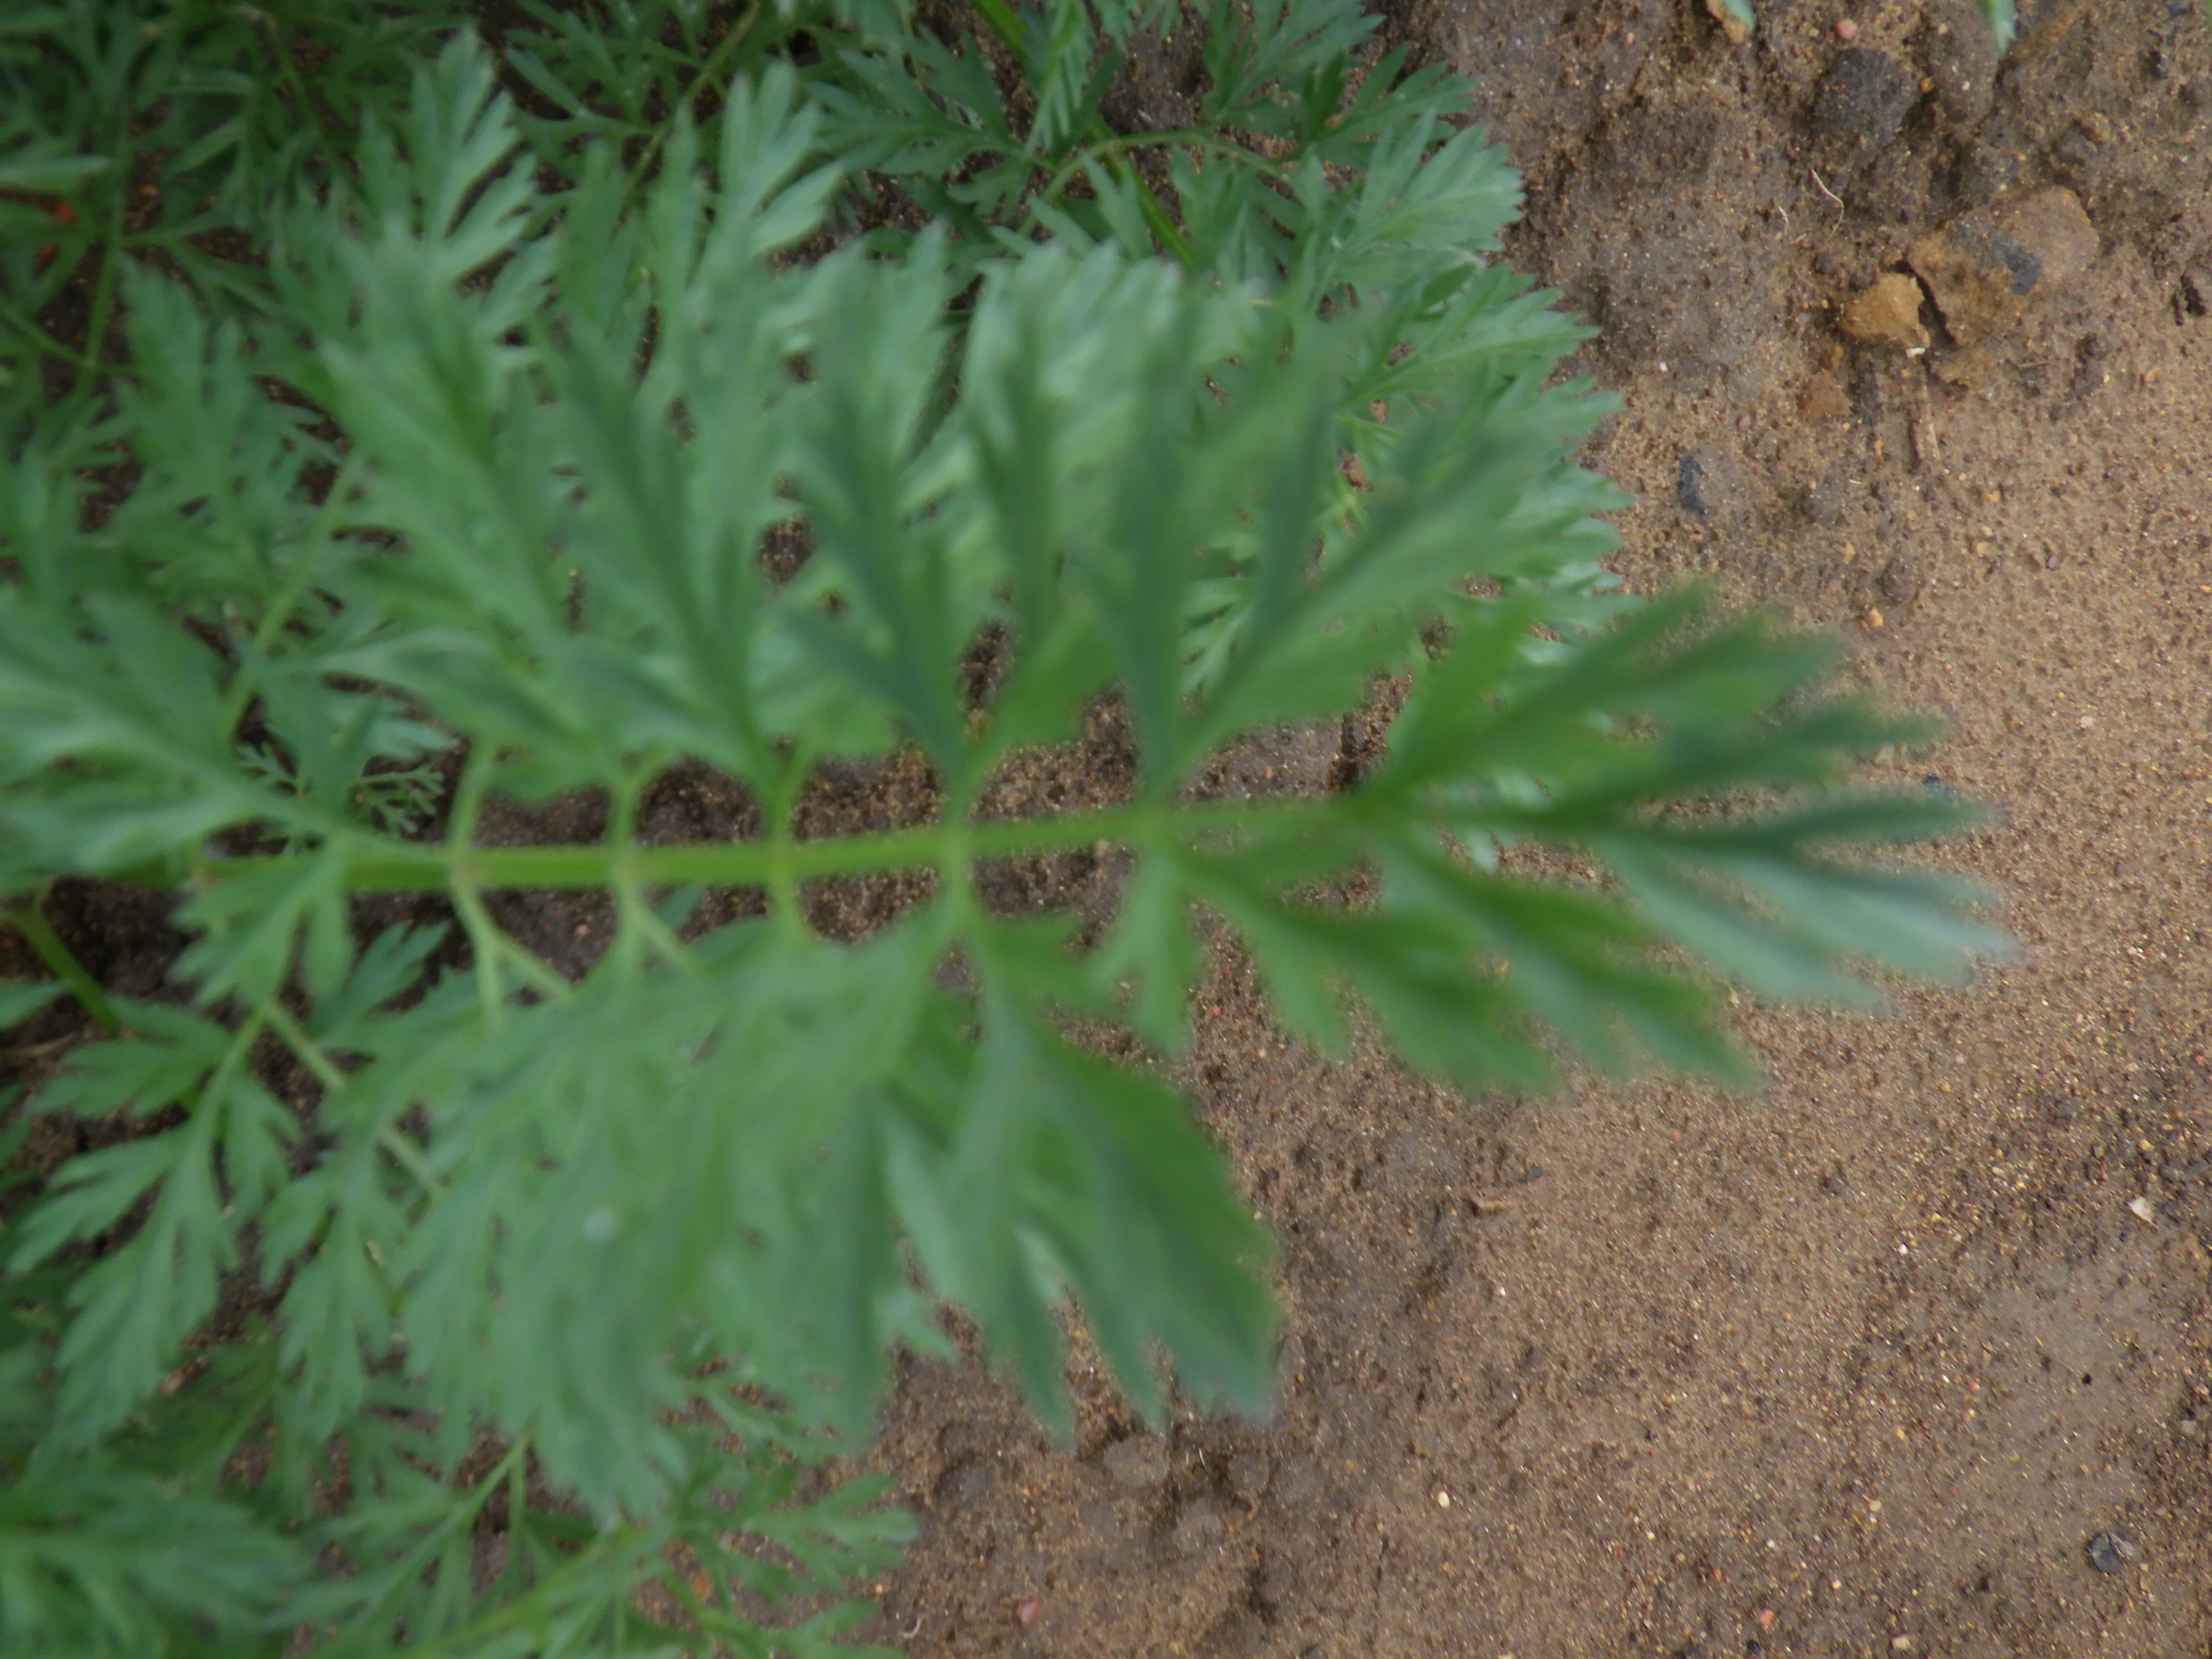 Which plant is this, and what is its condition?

carrot, healthy
